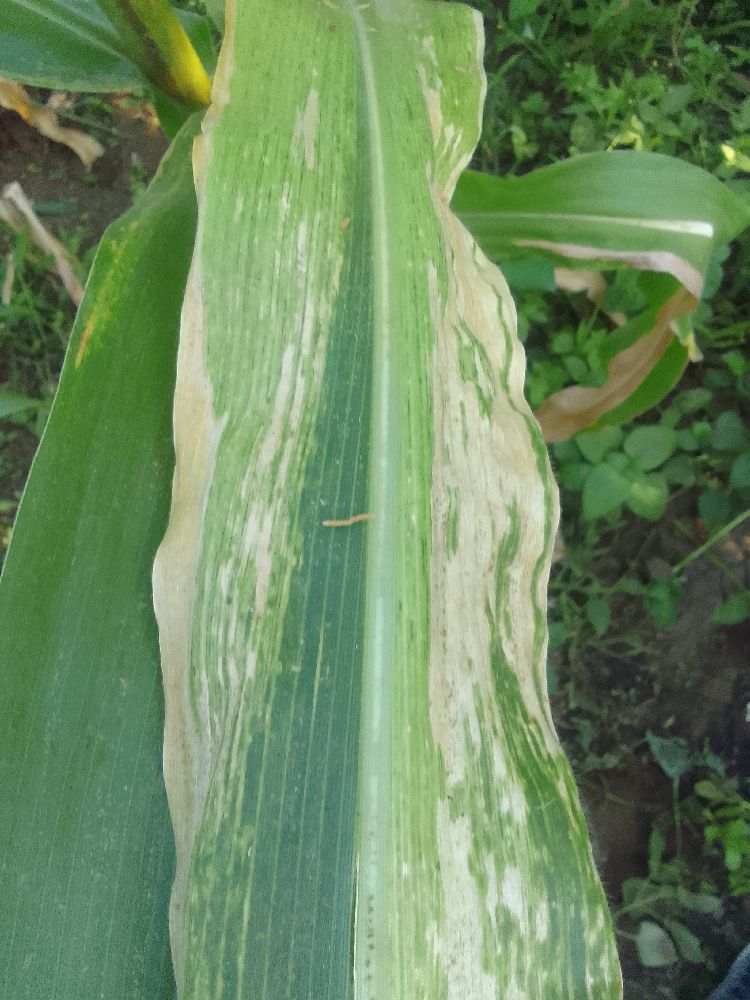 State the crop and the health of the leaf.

maize, maize lethal necrosis
